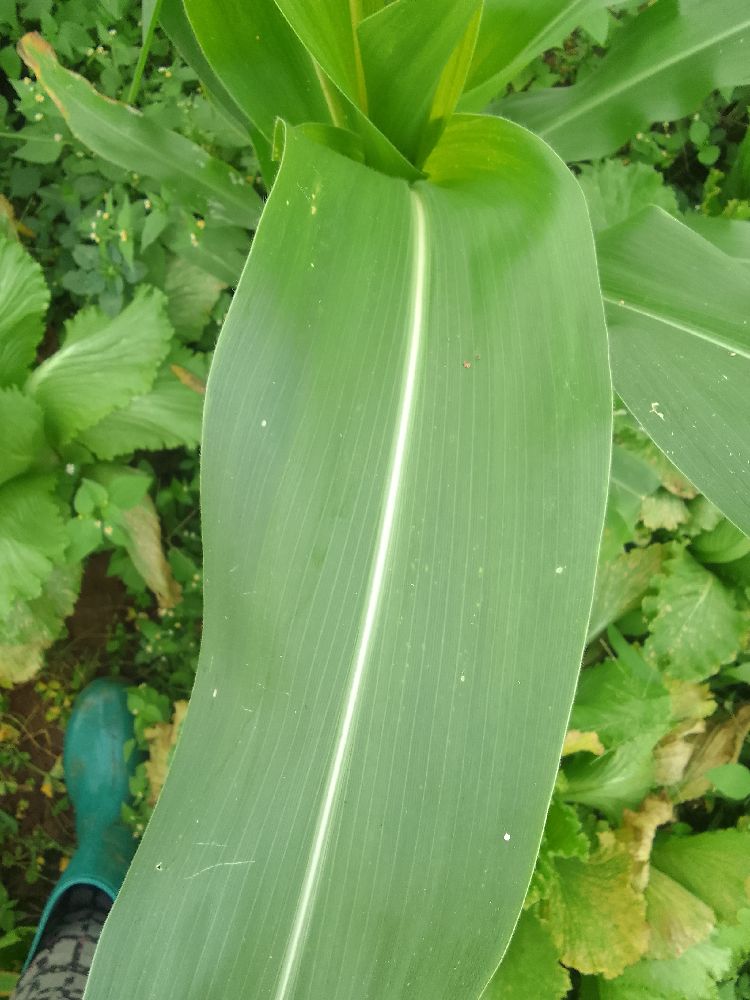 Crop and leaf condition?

maize, healthy
